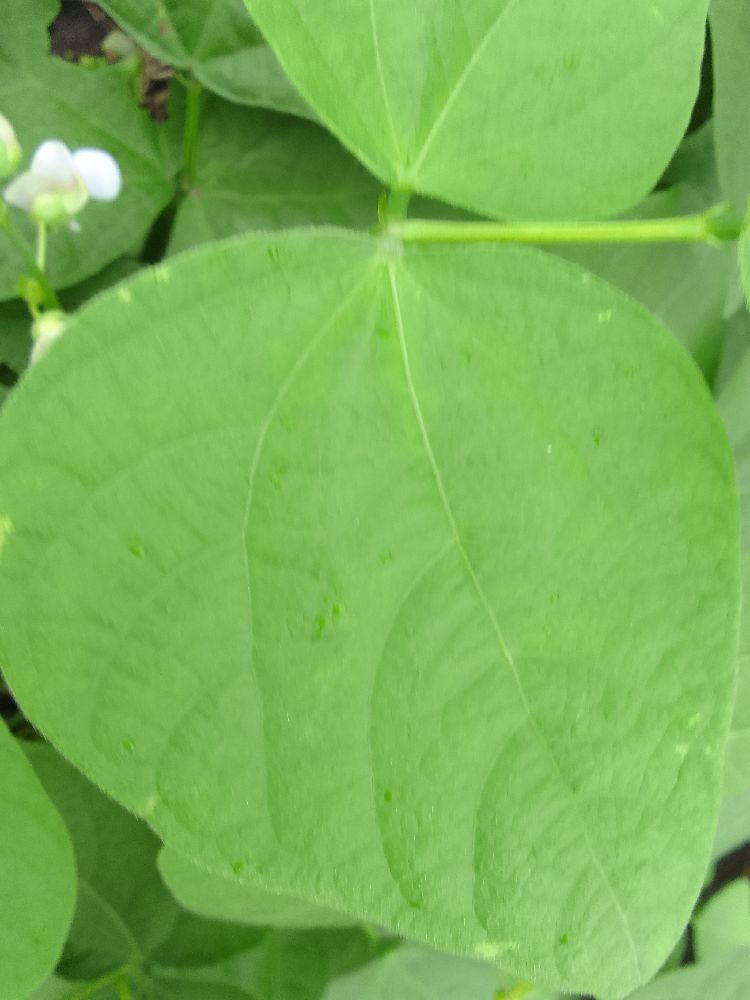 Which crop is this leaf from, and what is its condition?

common bean, healthy
